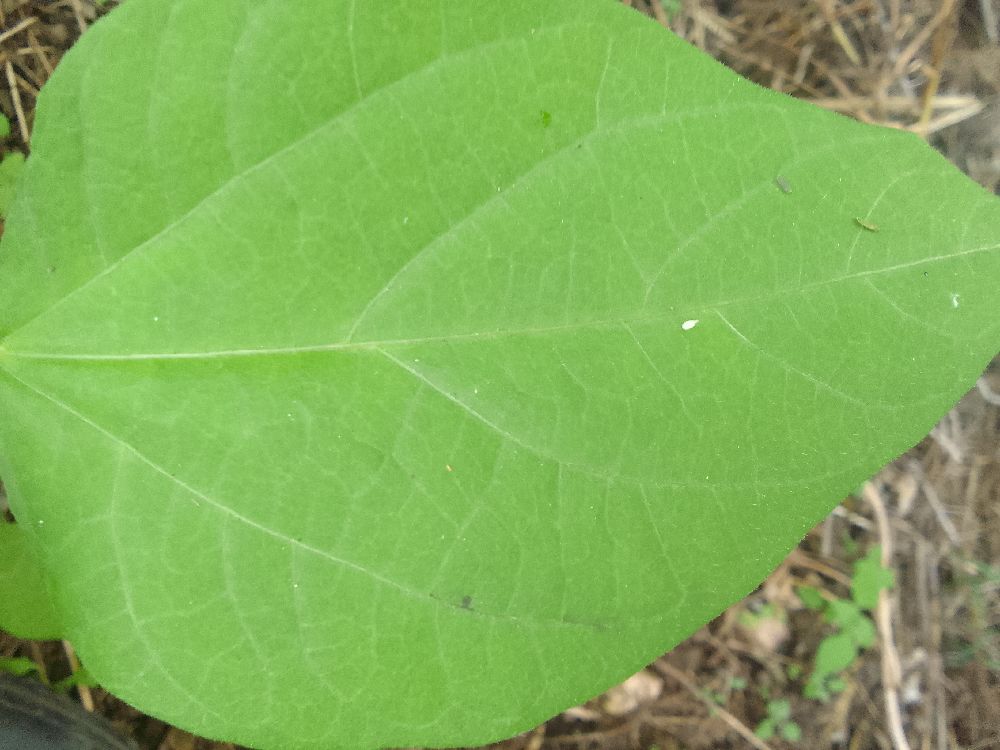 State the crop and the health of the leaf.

common bean, healthy
